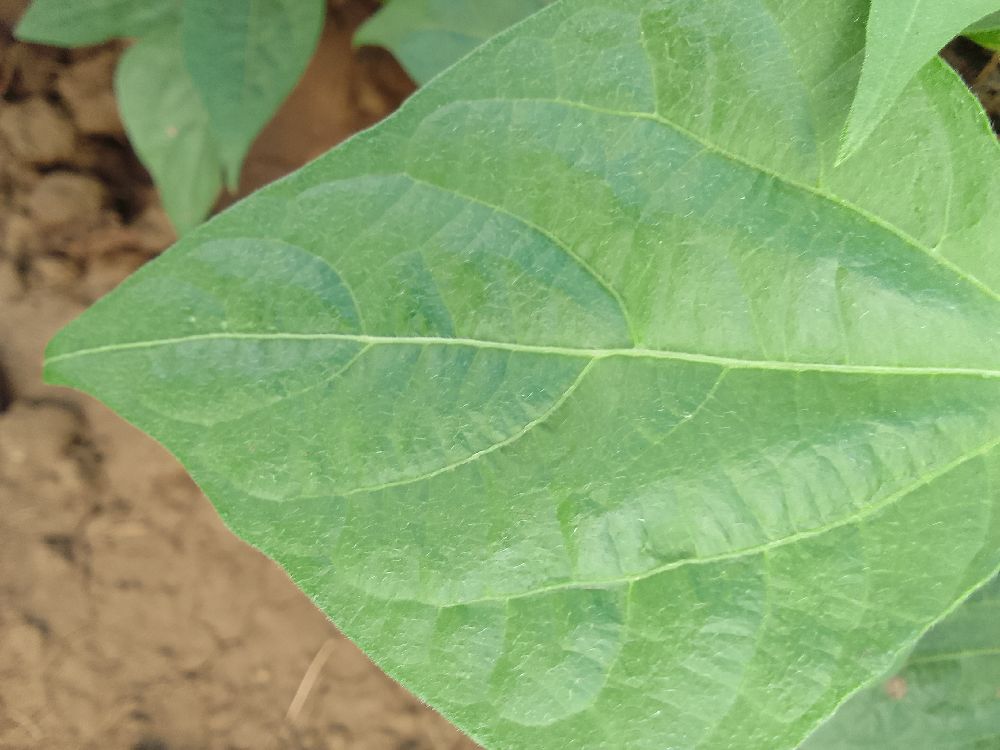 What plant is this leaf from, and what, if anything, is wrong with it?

common bean, healthy
